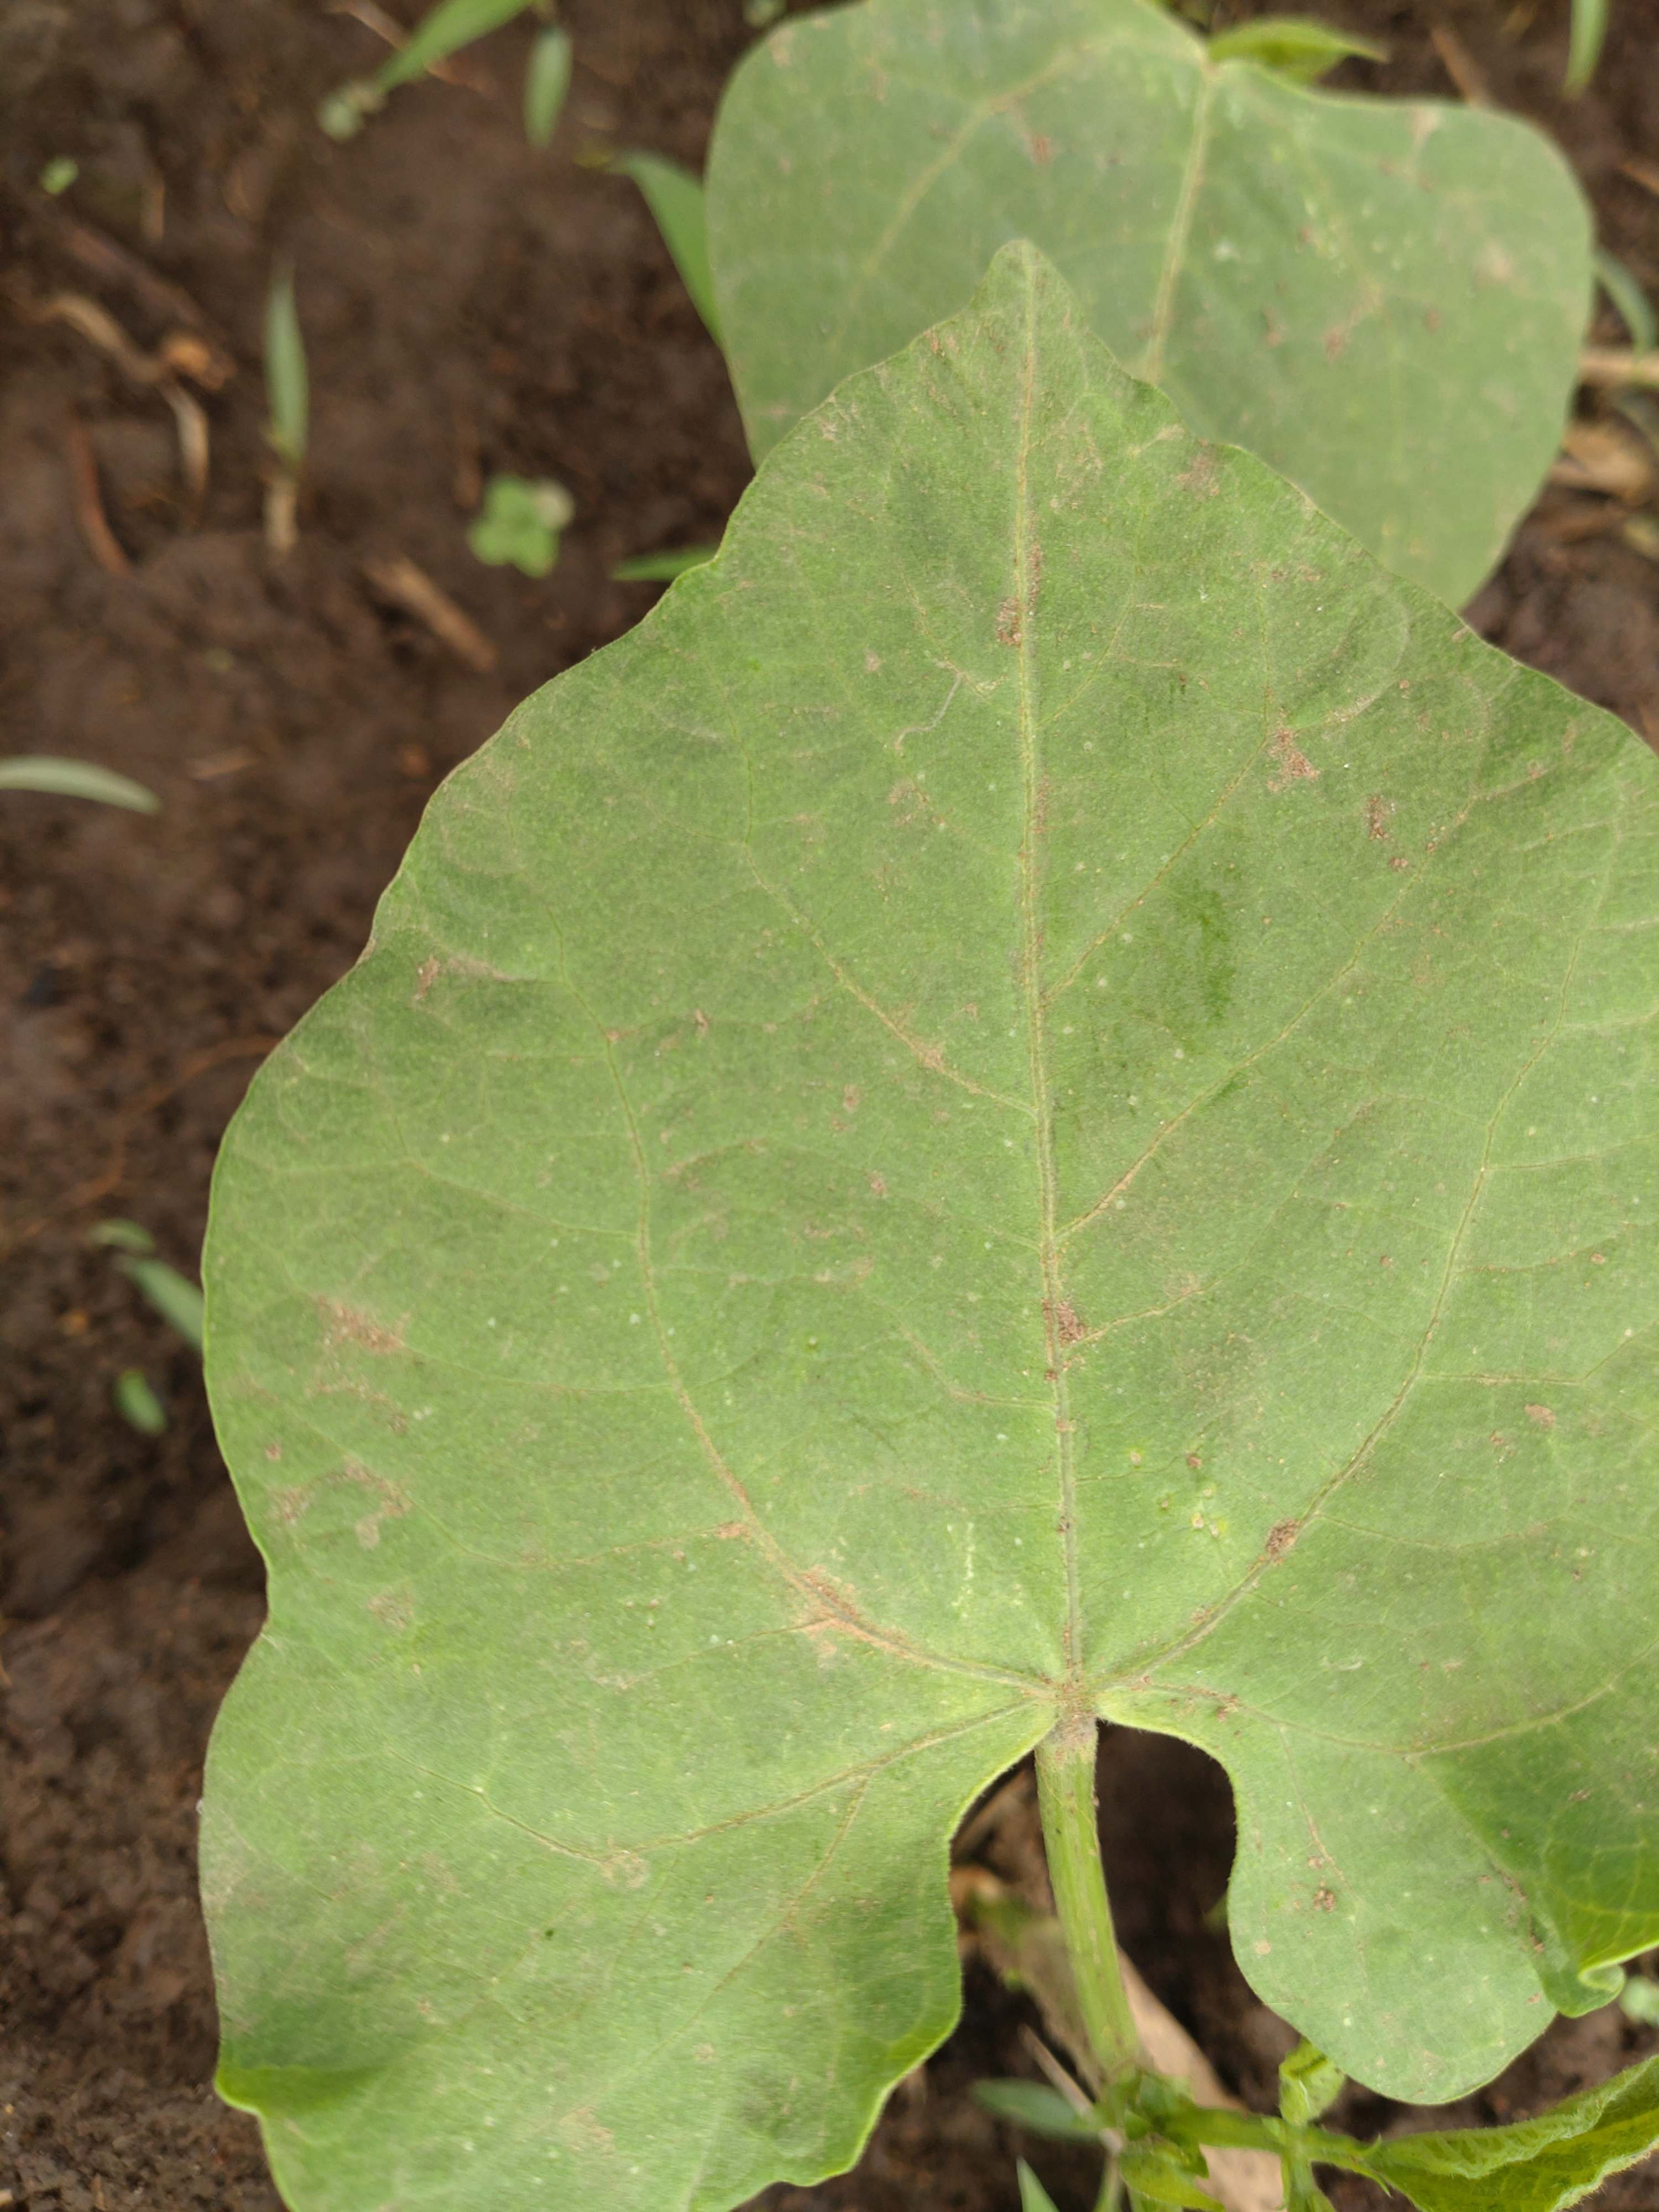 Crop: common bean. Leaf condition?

healthy
